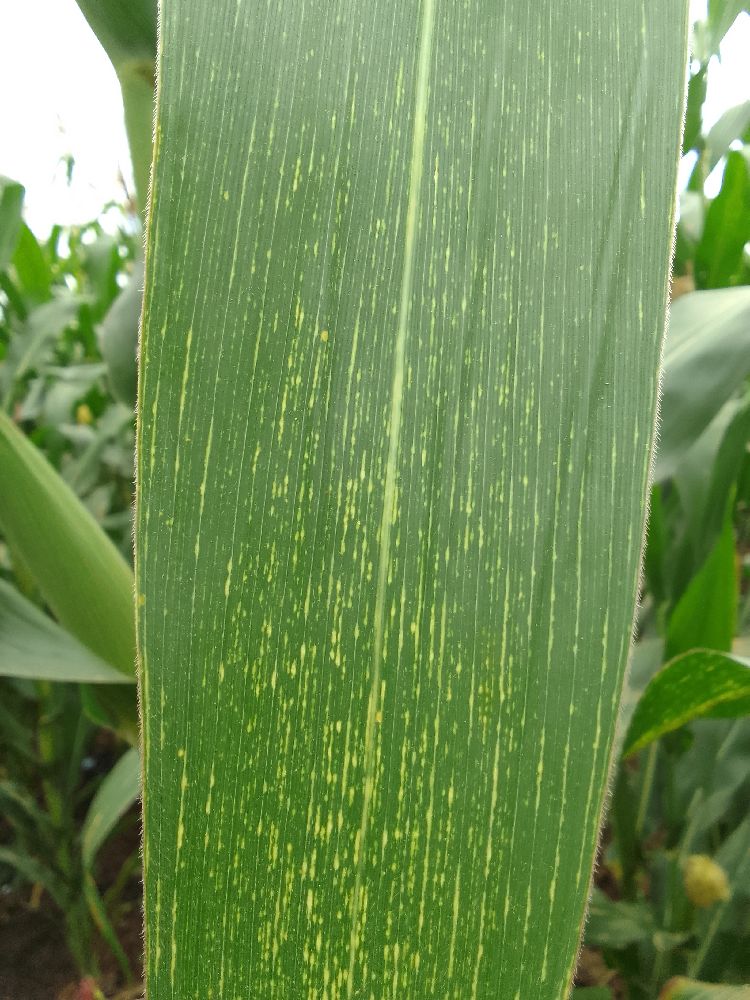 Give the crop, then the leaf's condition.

maize, maize streak virus
